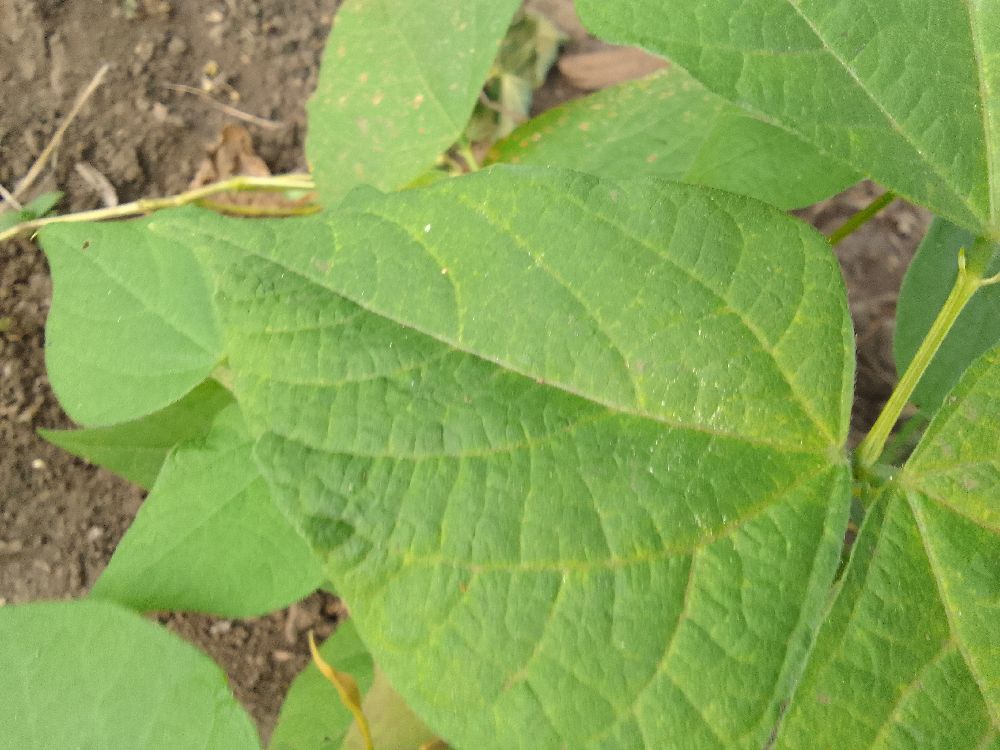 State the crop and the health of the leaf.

common bean, healthy
